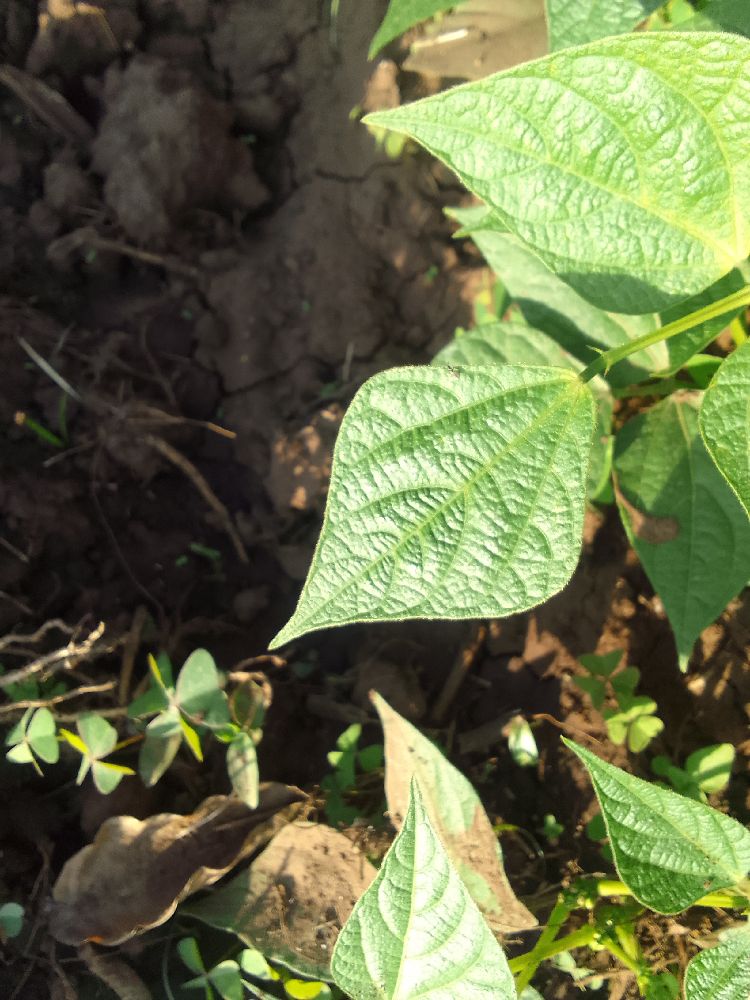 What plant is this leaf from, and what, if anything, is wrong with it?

common bean, healthy
